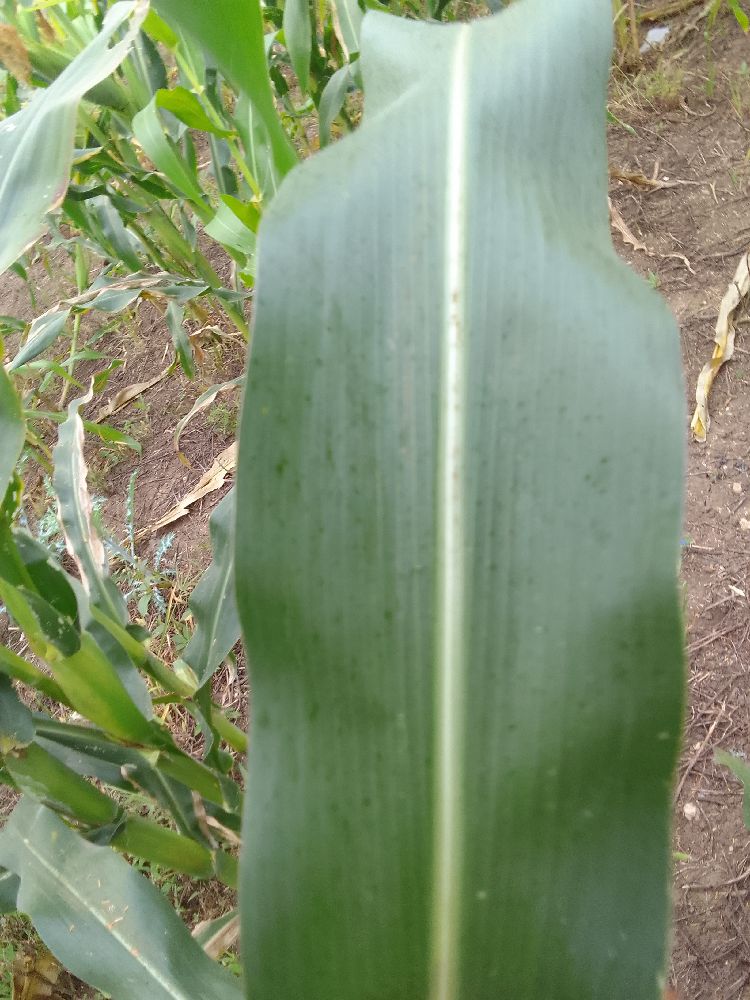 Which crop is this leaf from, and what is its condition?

maize, healthy
